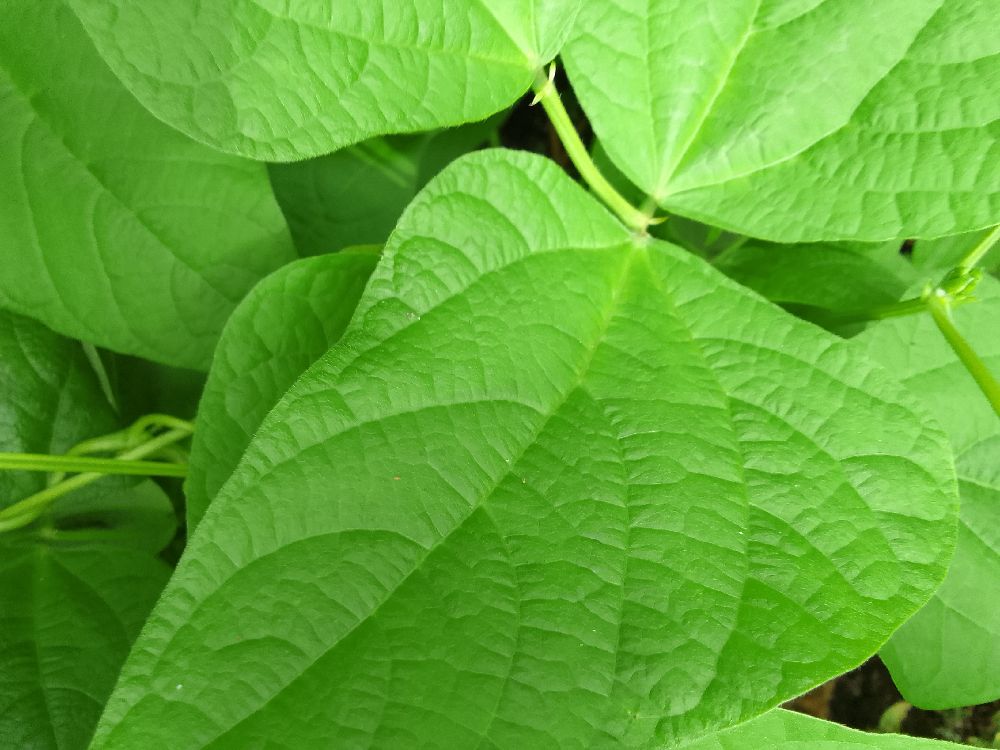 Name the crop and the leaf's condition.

common bean, healthy
